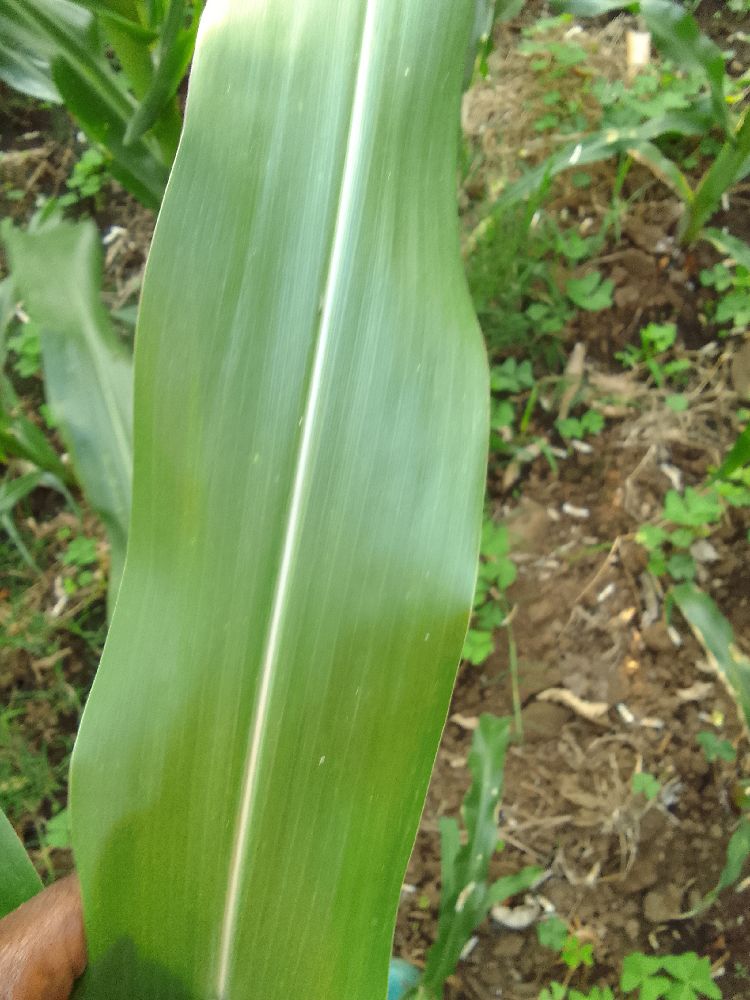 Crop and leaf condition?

maize, healthy
